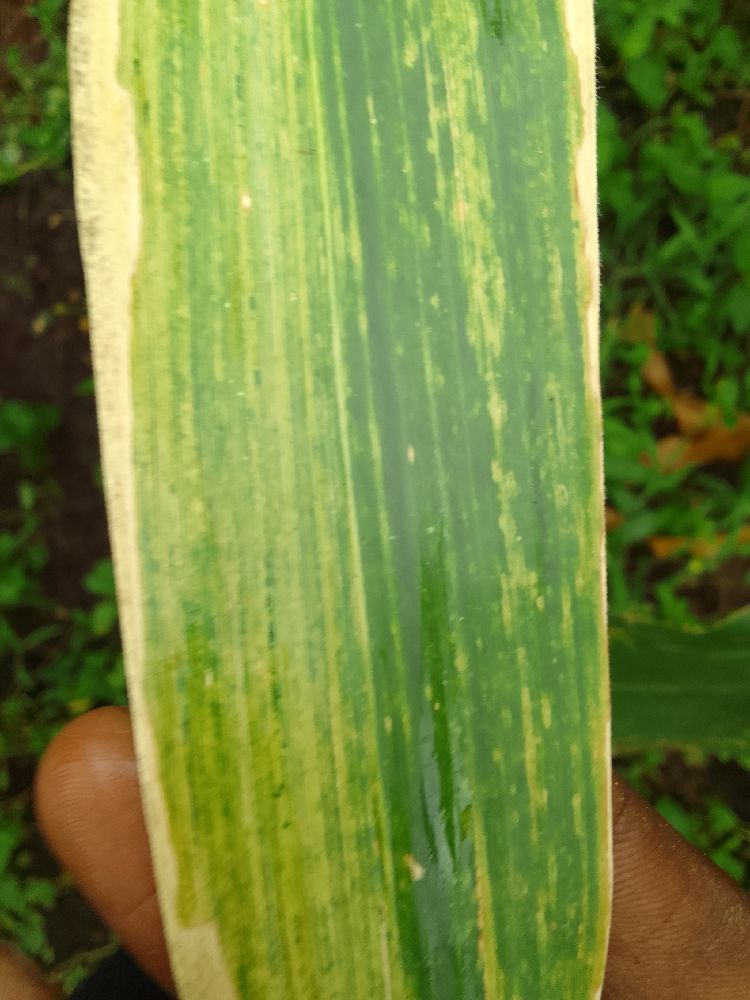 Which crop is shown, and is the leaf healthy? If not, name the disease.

maize, maize lethal necrosis
